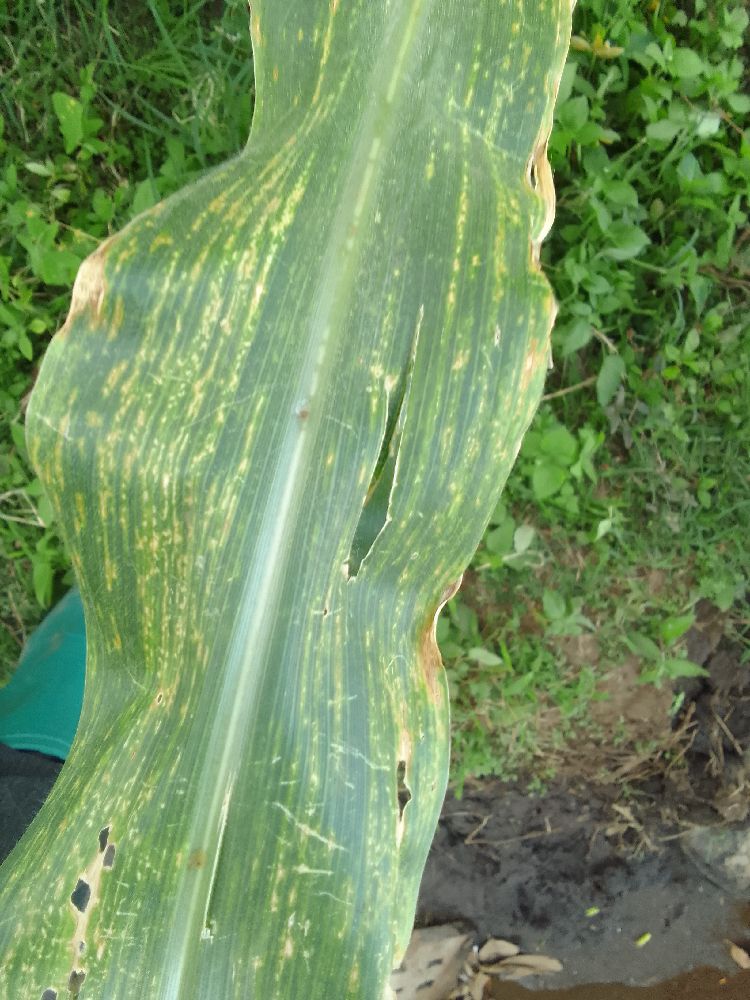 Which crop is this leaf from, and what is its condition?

maize, maize lethal necrosis
